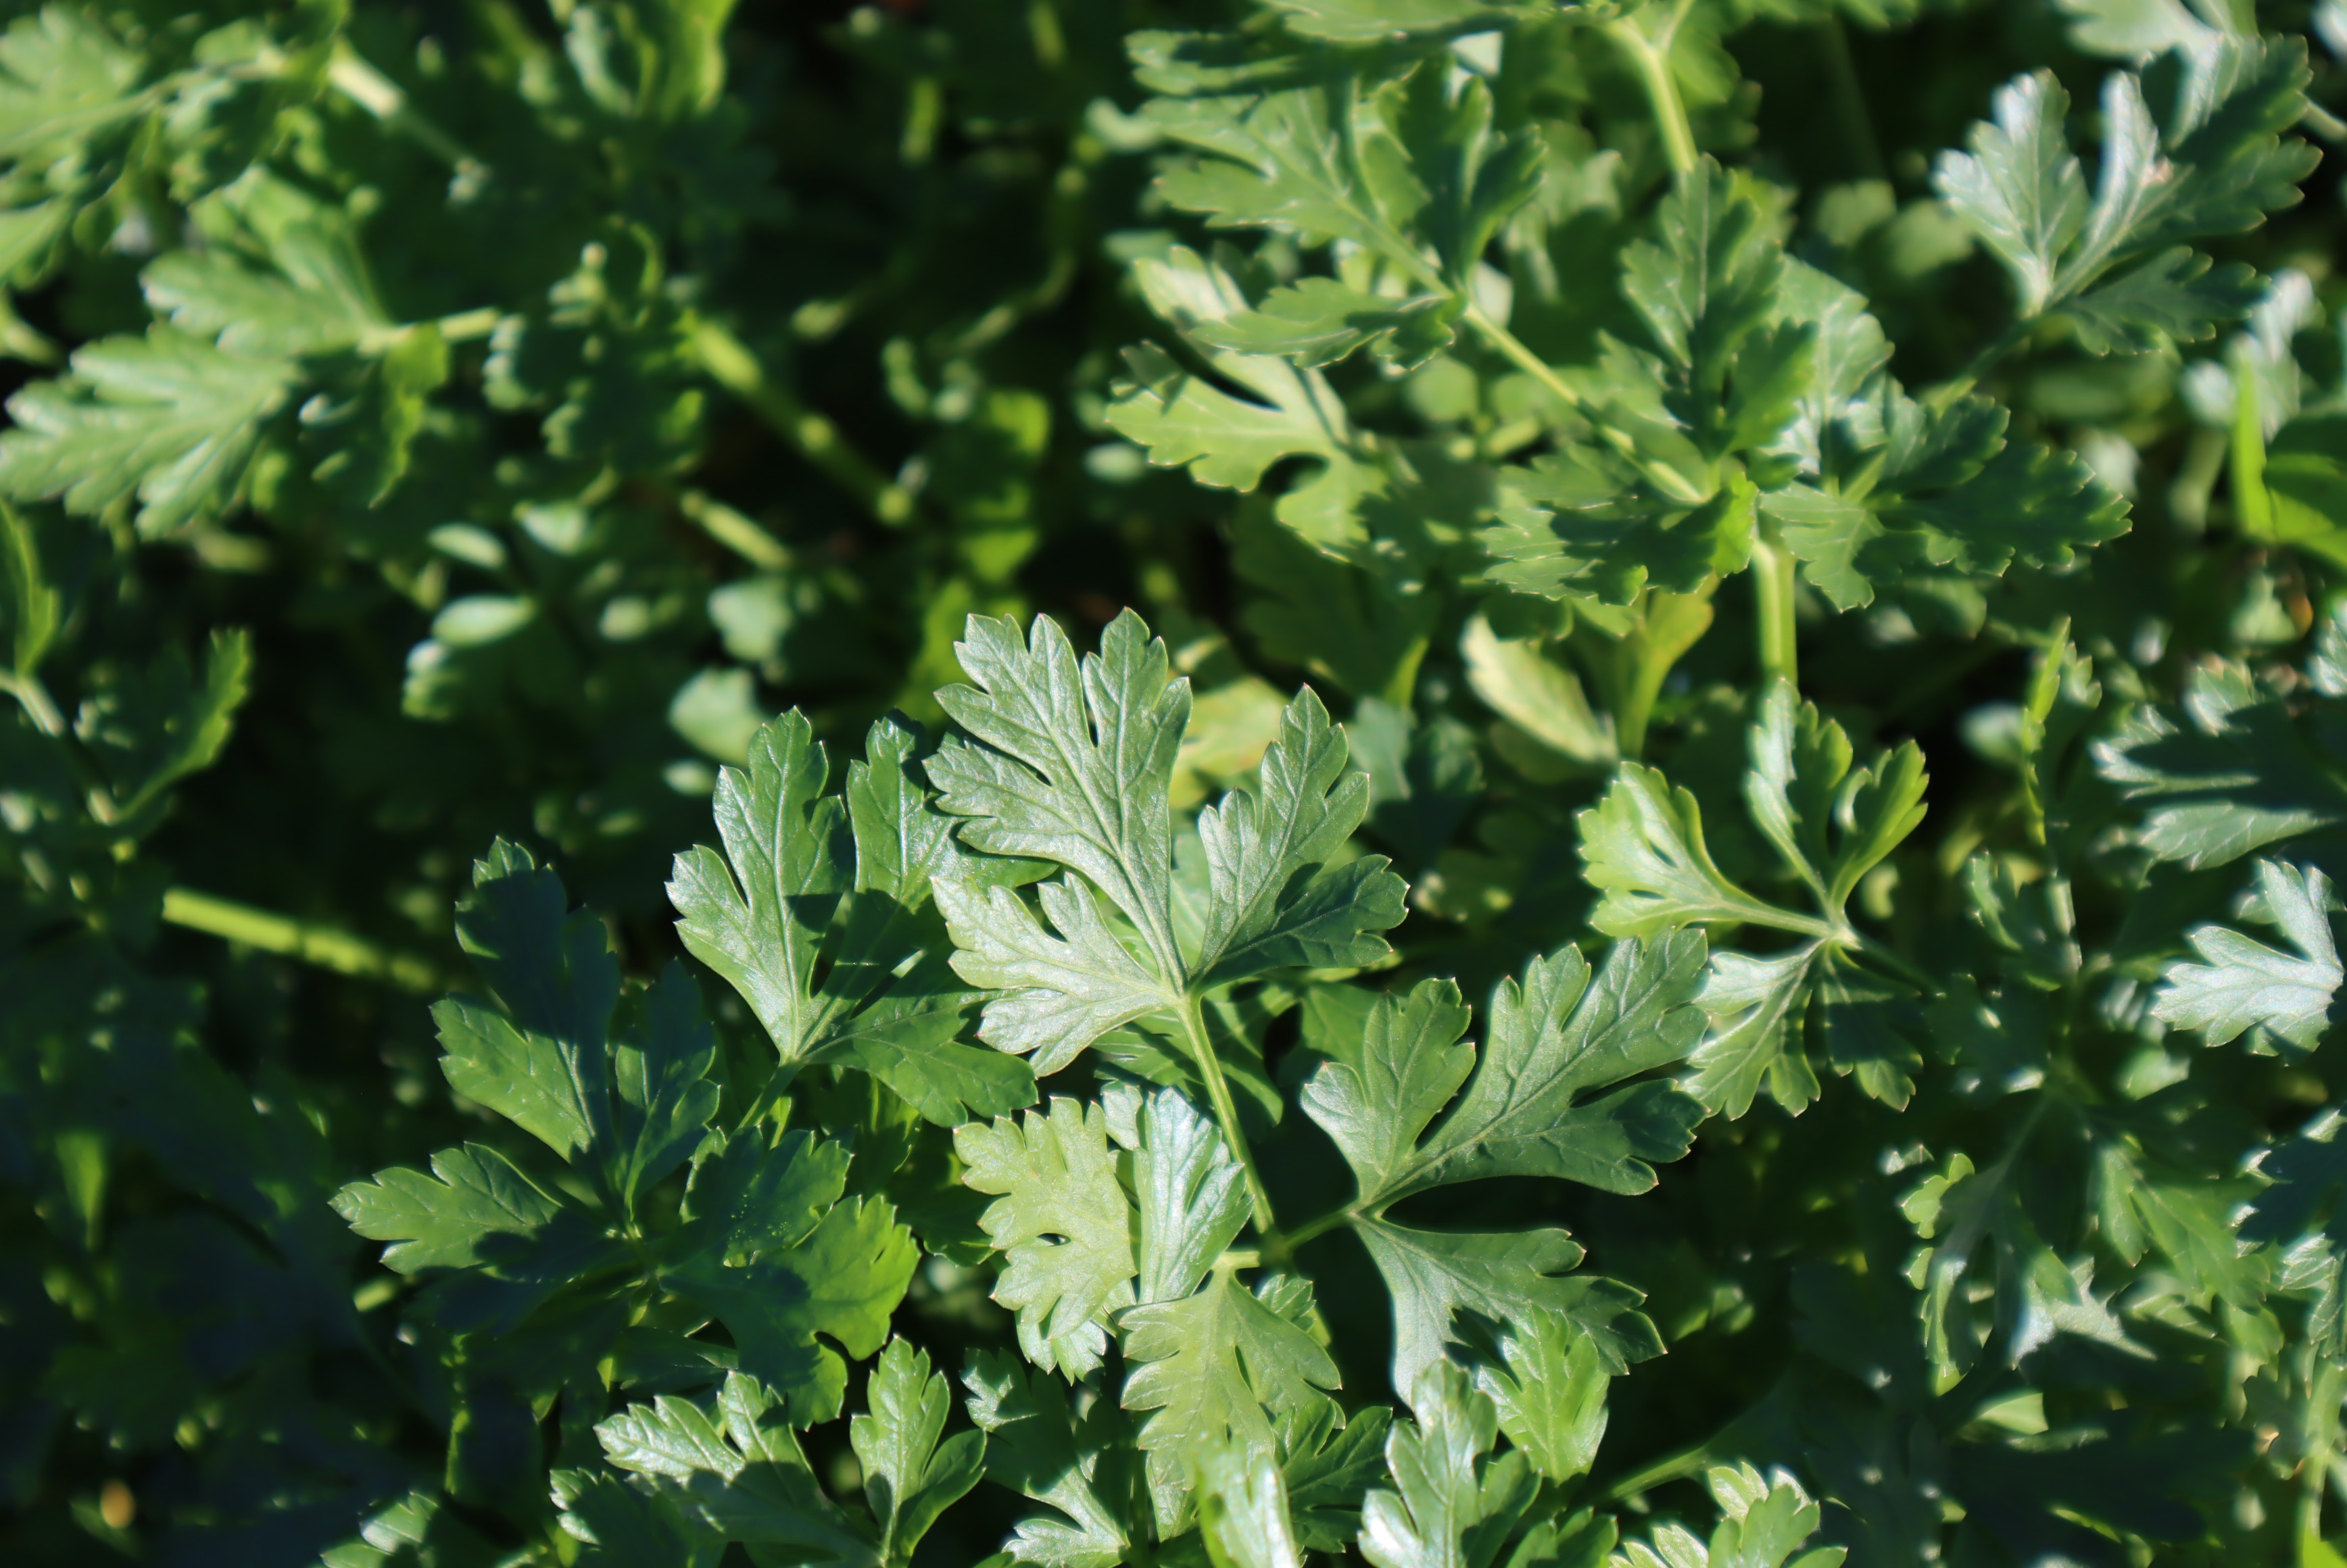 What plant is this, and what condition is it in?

parsley, healthy
